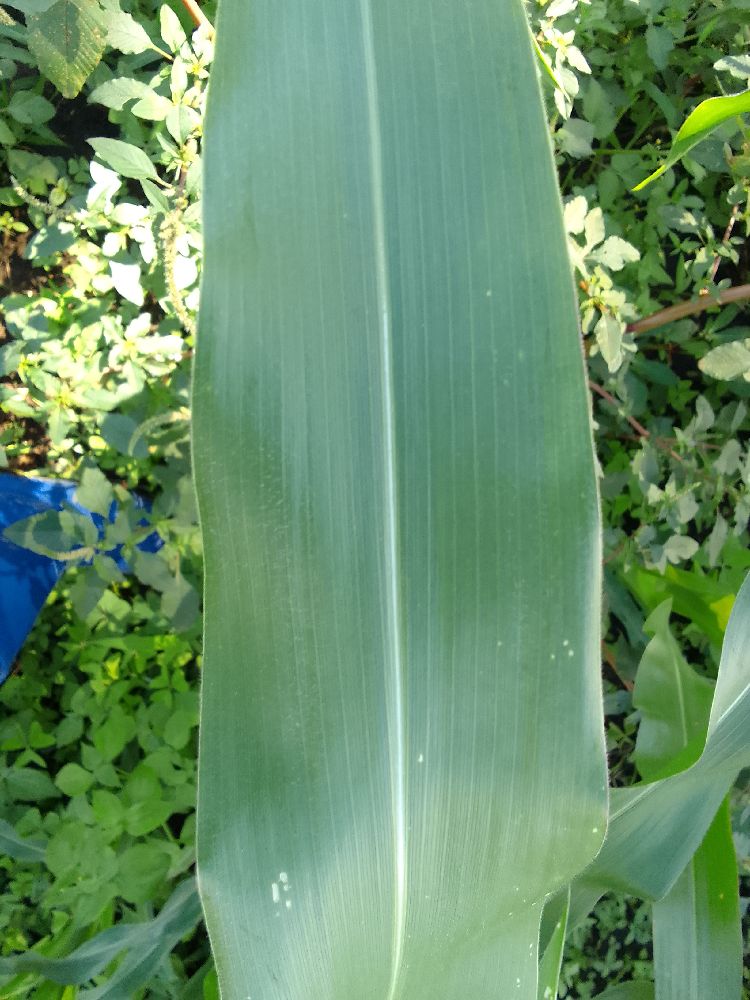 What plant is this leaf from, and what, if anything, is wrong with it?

maize, healthy
